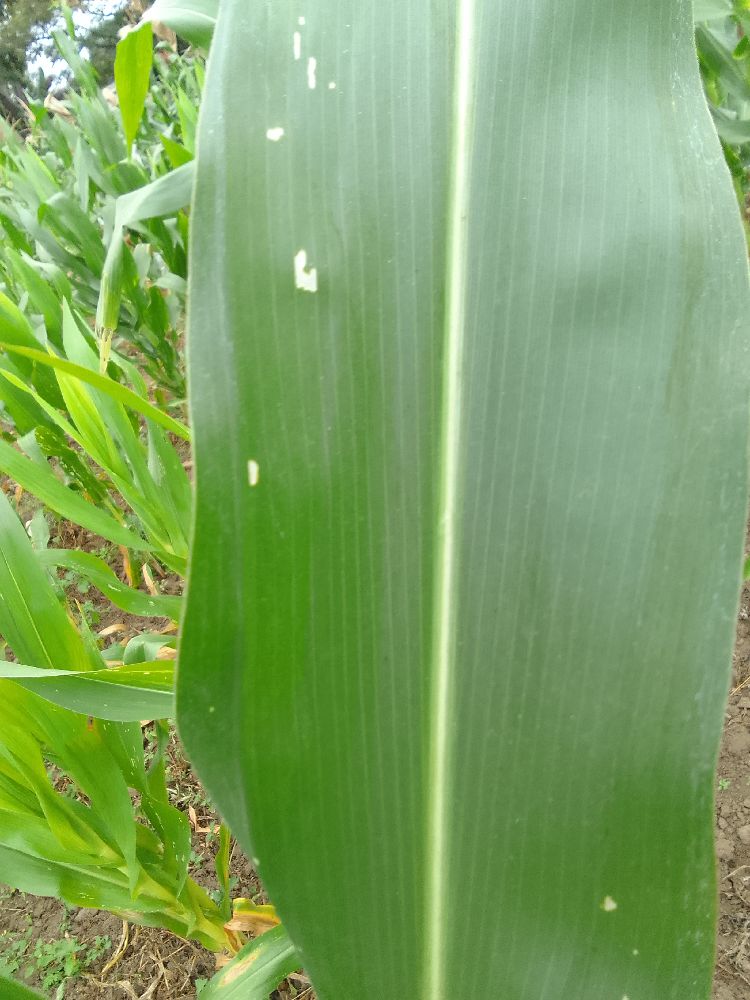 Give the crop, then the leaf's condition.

maize, healthy
